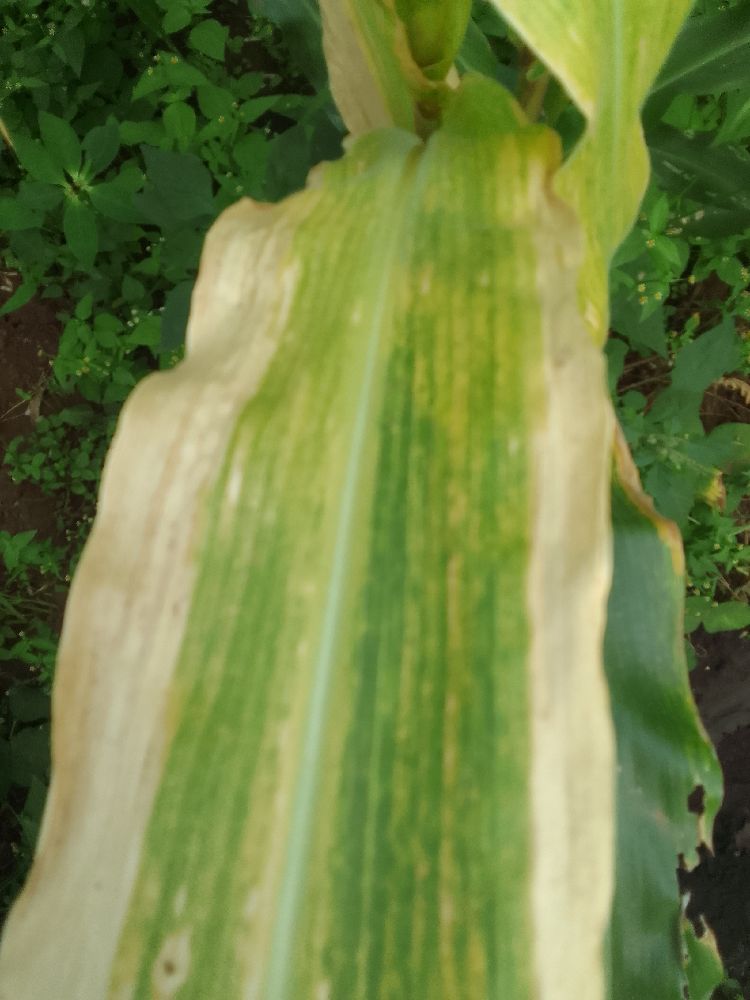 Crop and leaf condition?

maize, maize lethal necrosis
